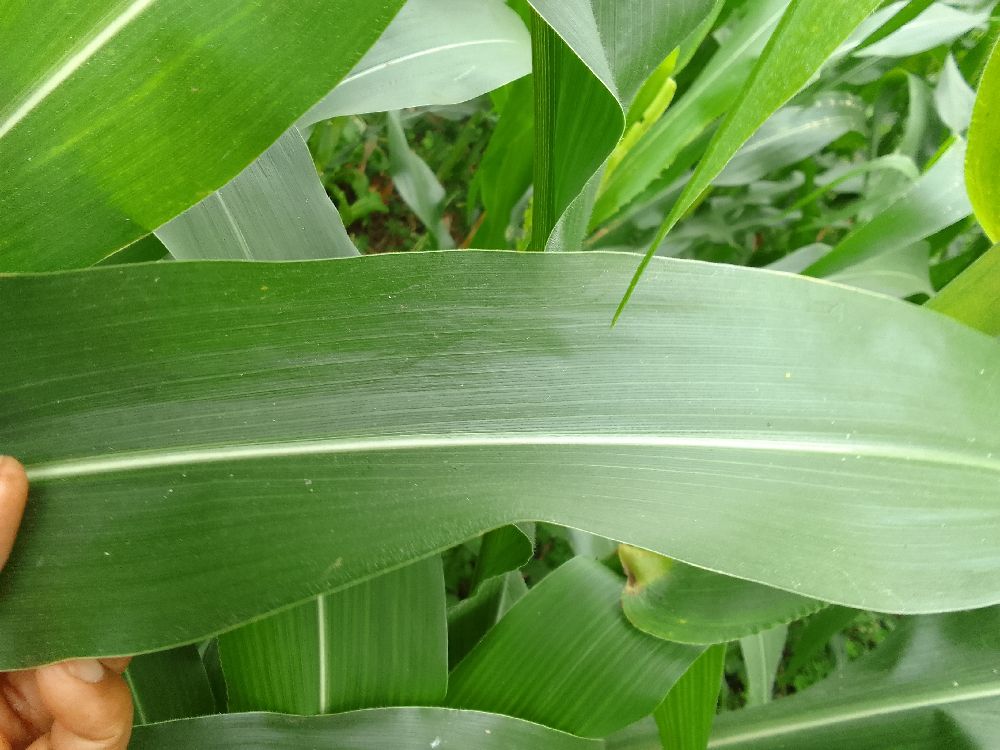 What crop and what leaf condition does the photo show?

maize, healthy
